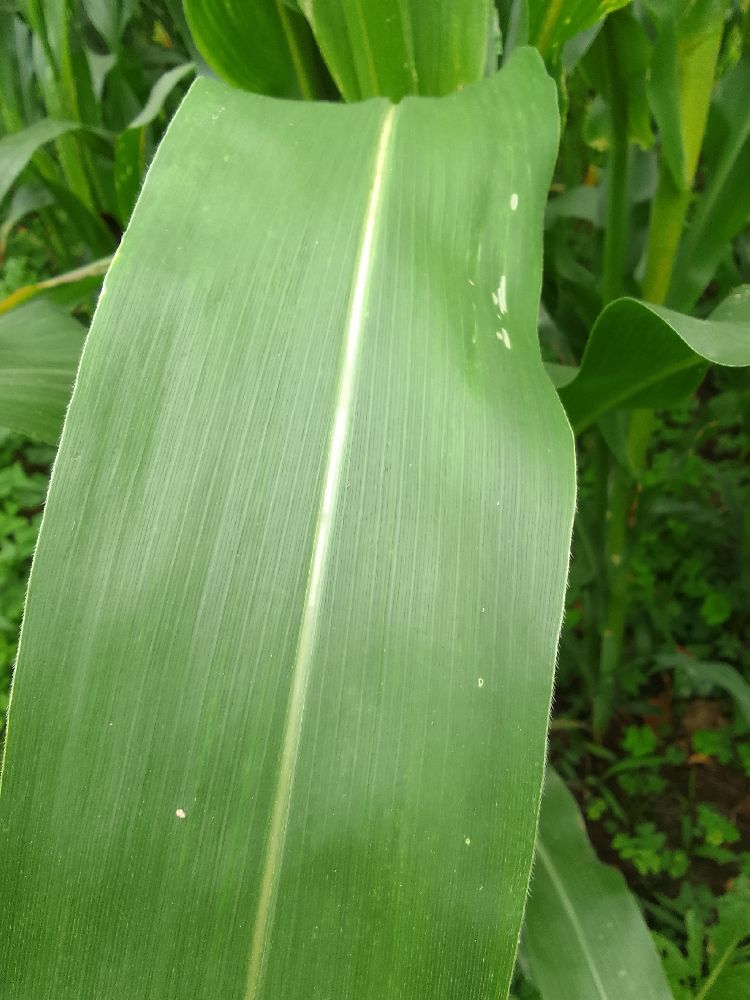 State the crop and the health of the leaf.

maize, healthy
